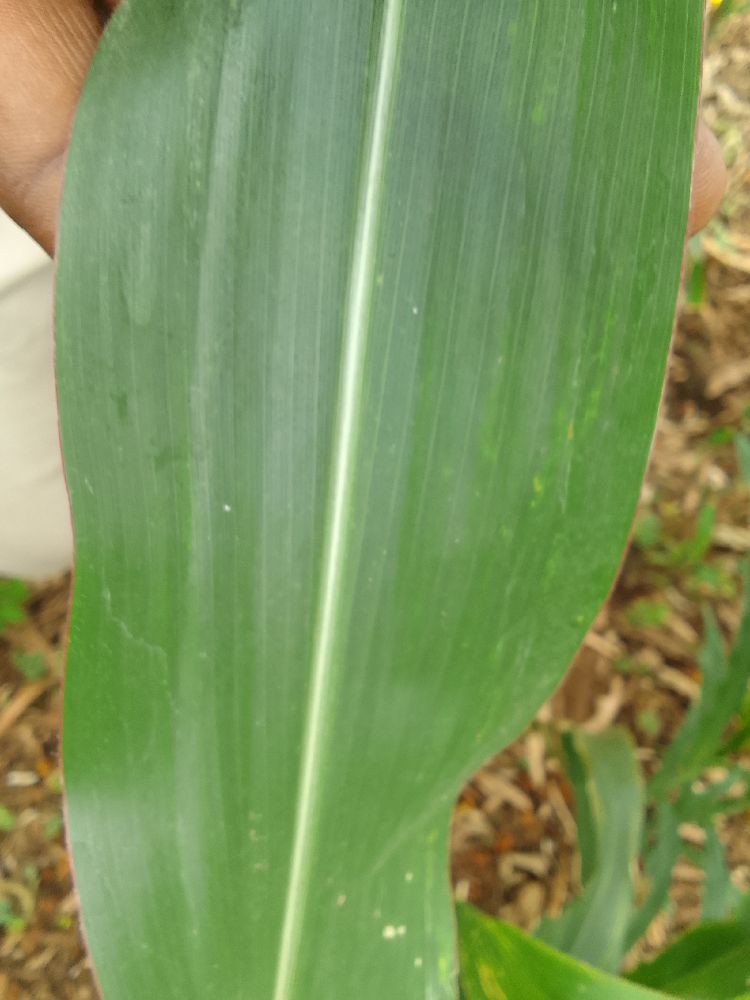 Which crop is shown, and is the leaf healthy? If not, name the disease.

maize, healthy
